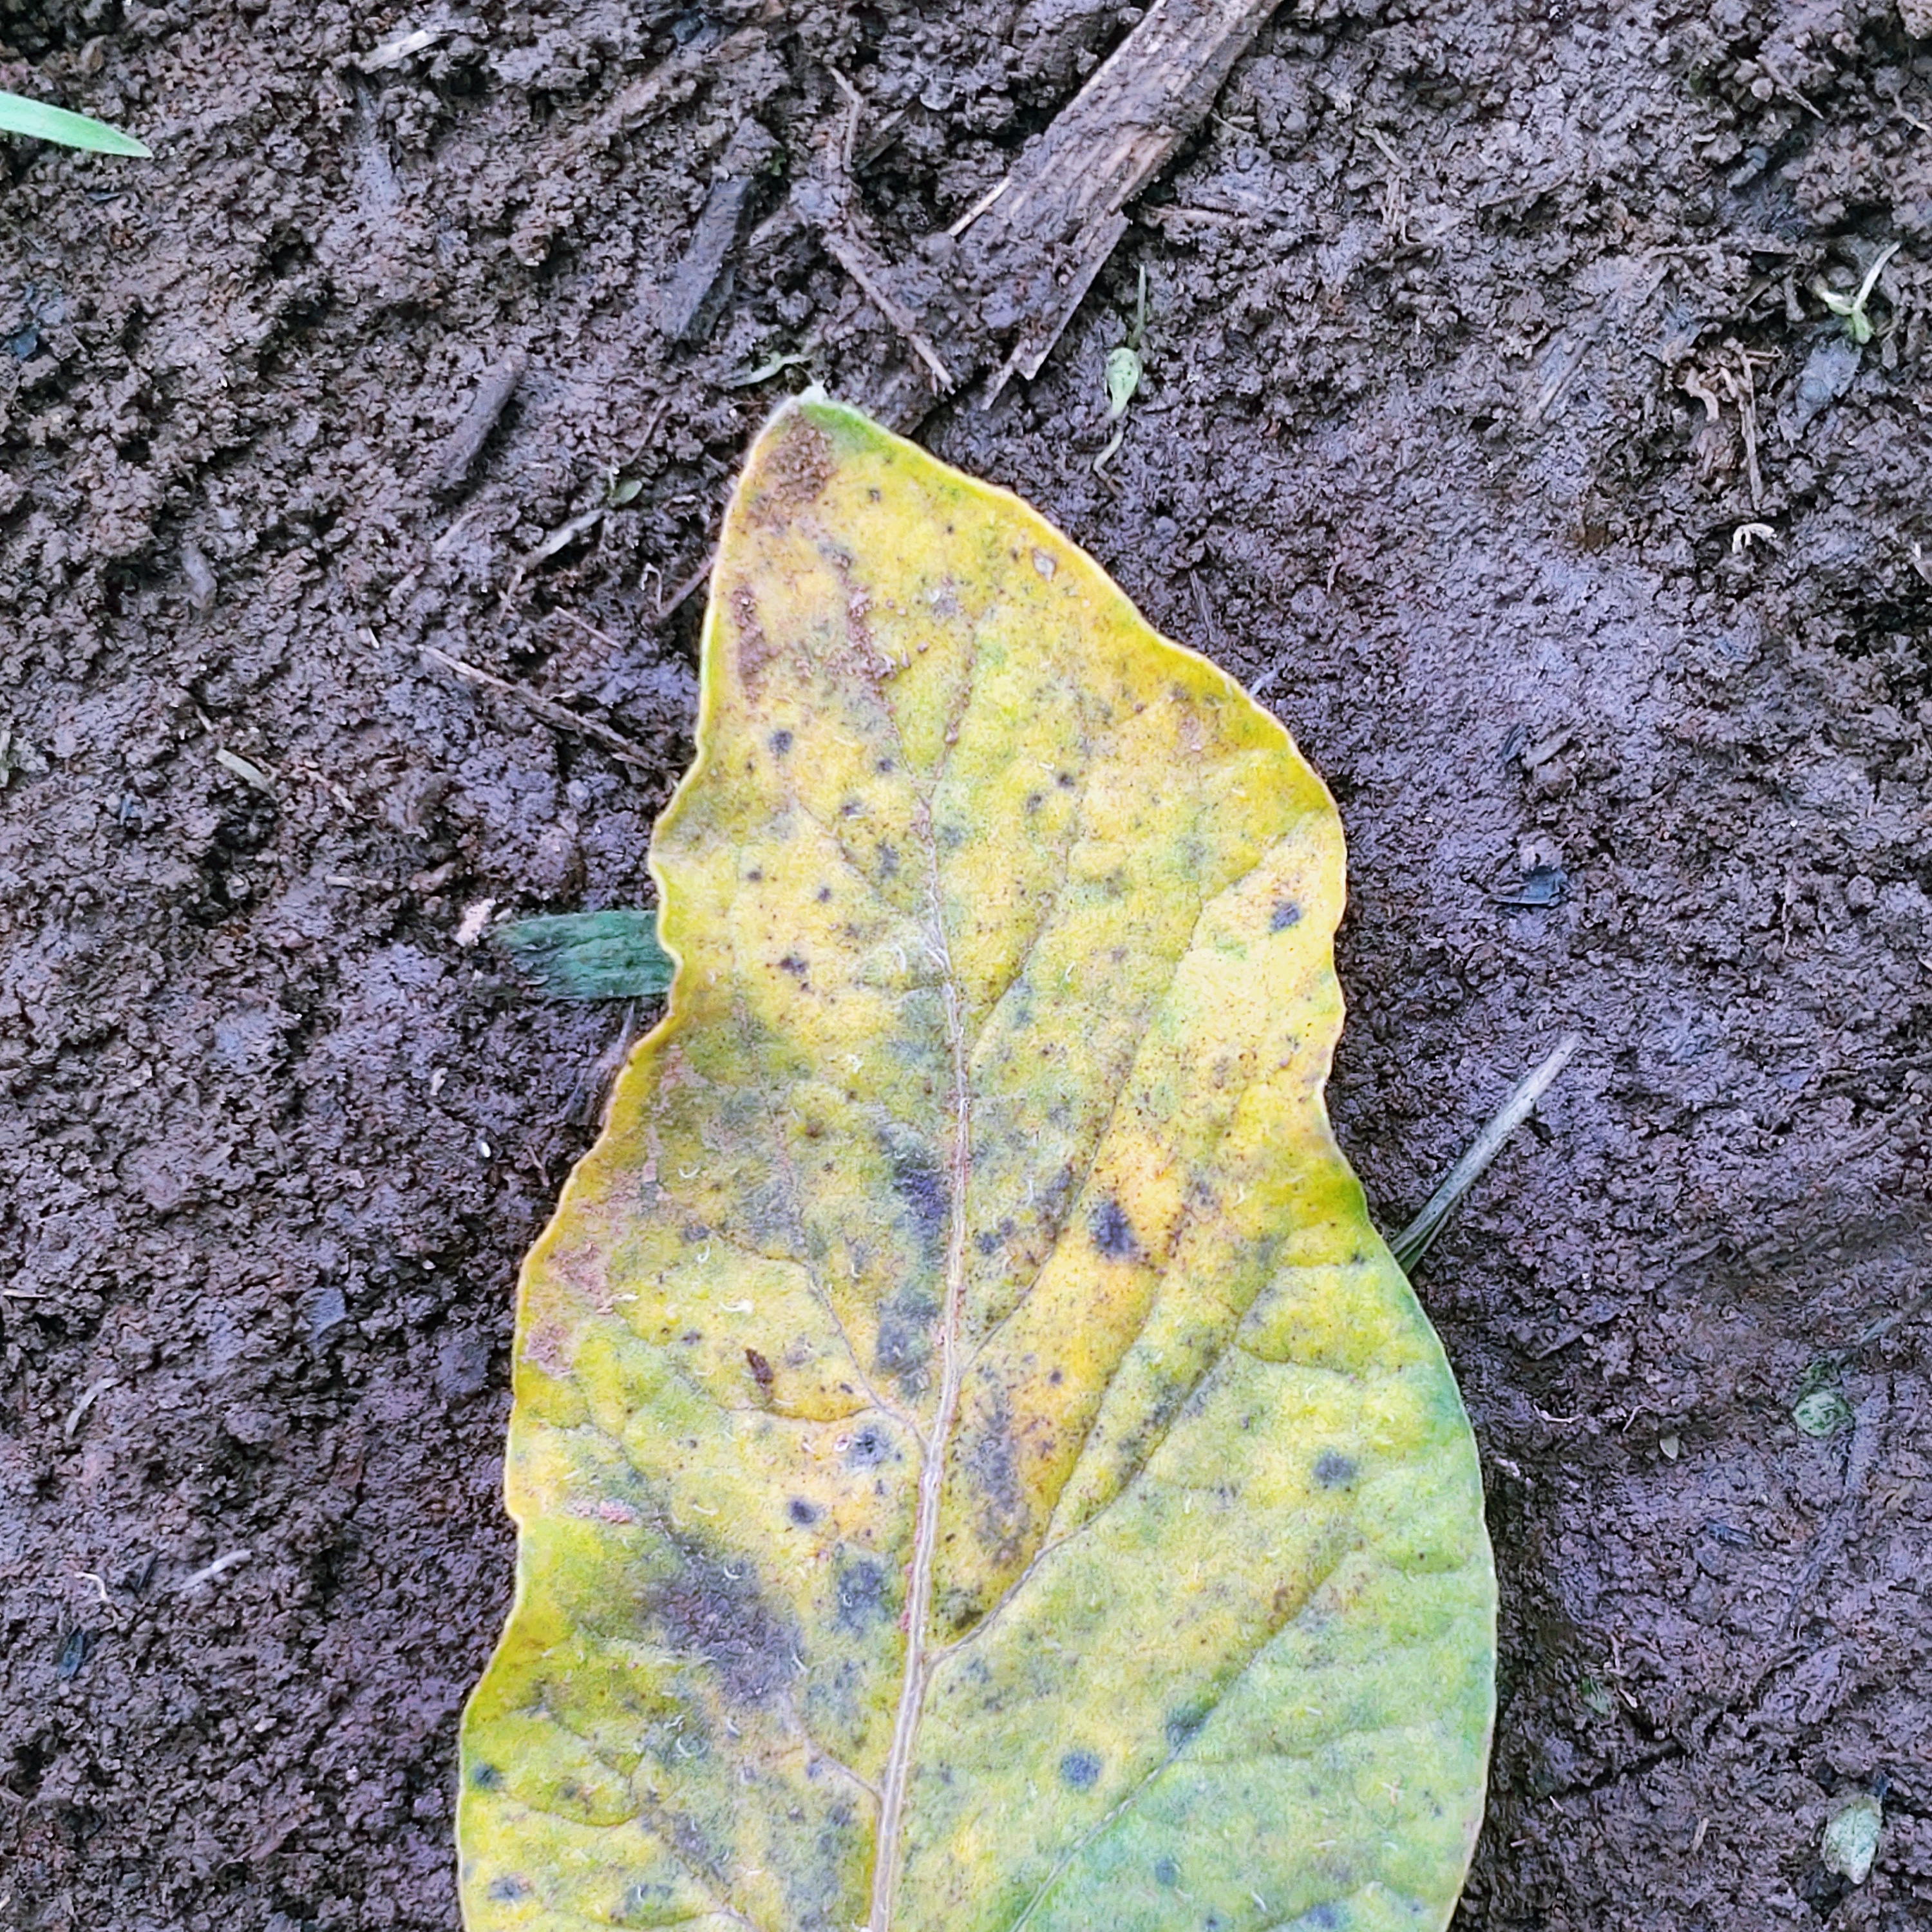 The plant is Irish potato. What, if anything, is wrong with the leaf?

late blight
